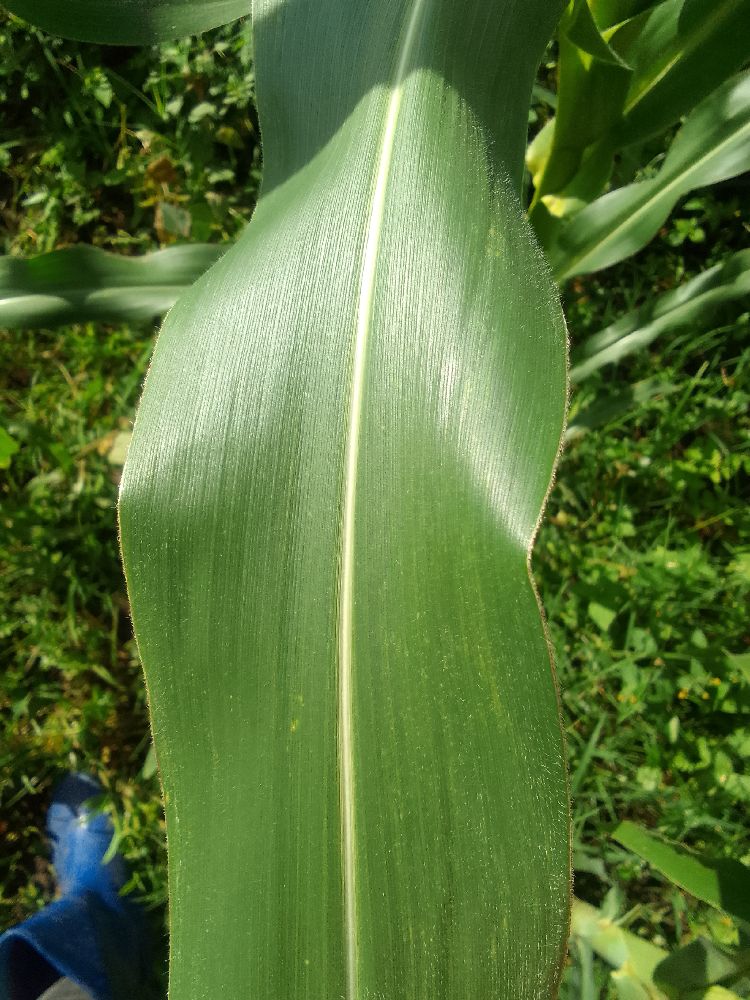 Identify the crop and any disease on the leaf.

maize, healthy
